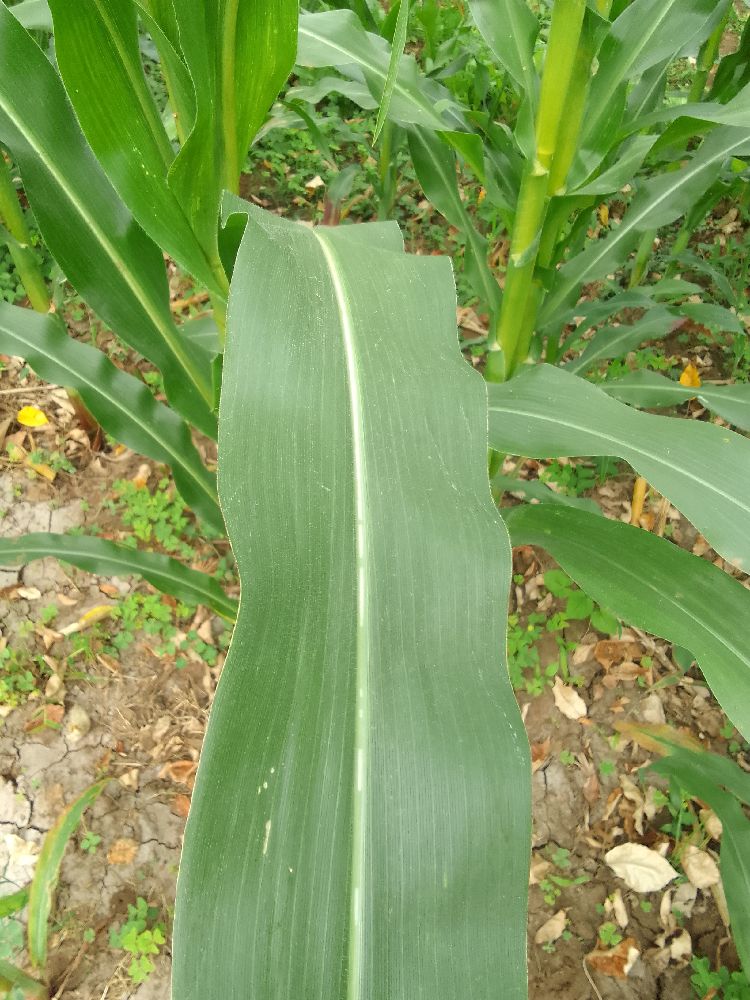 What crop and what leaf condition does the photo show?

maize, healthy
